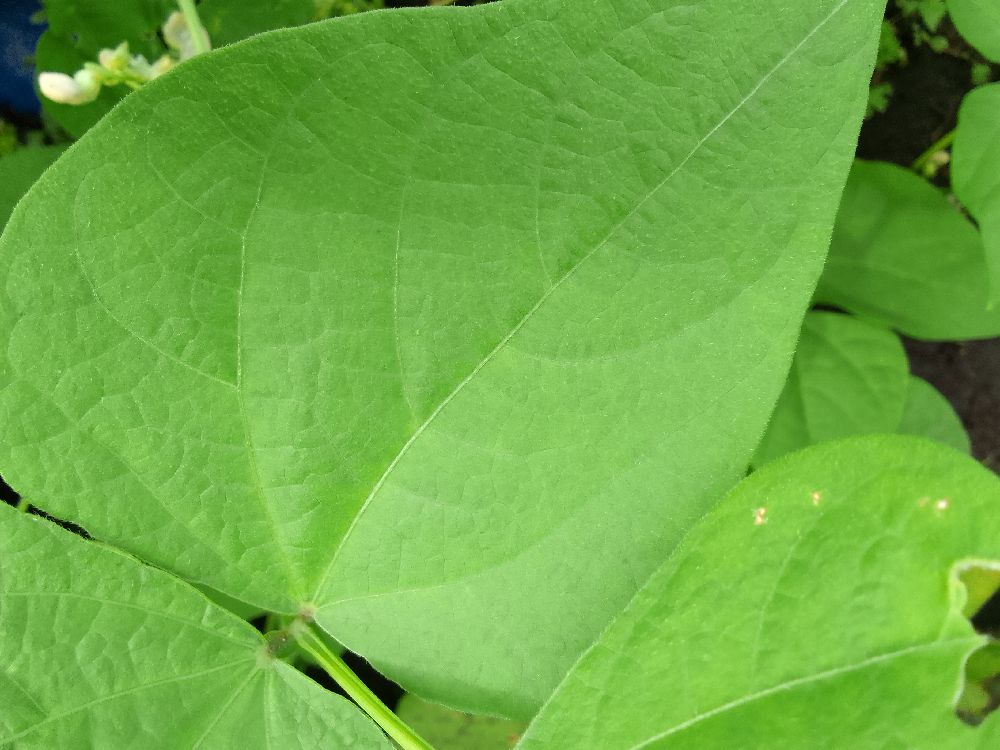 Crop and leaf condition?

common bean, healthy
